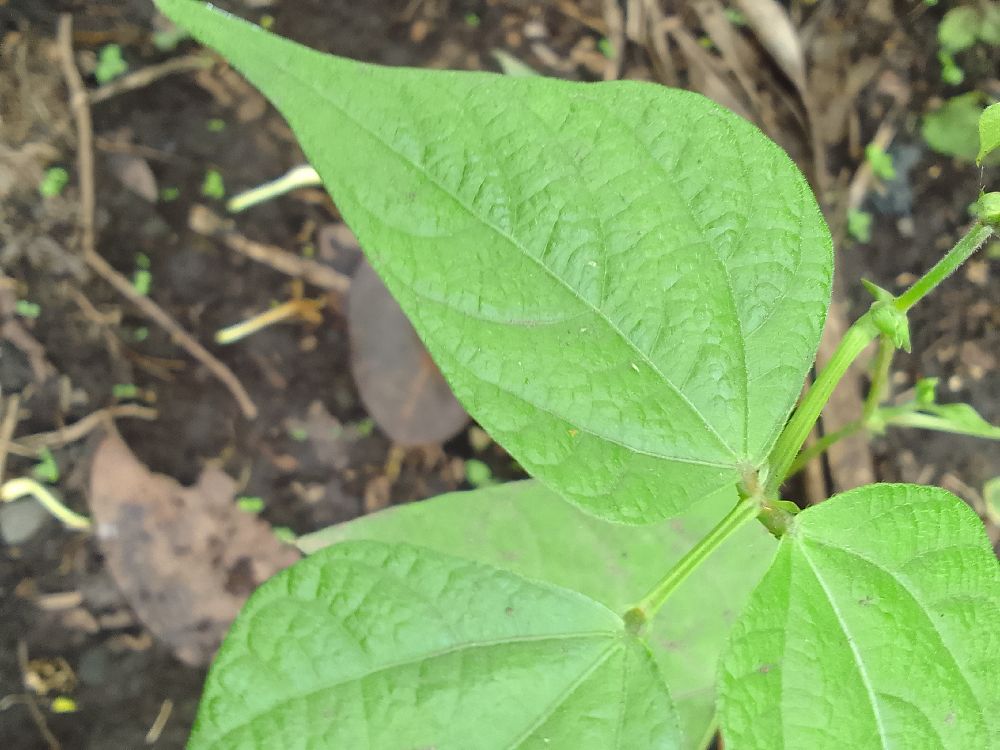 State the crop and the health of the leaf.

common bean, healthy
